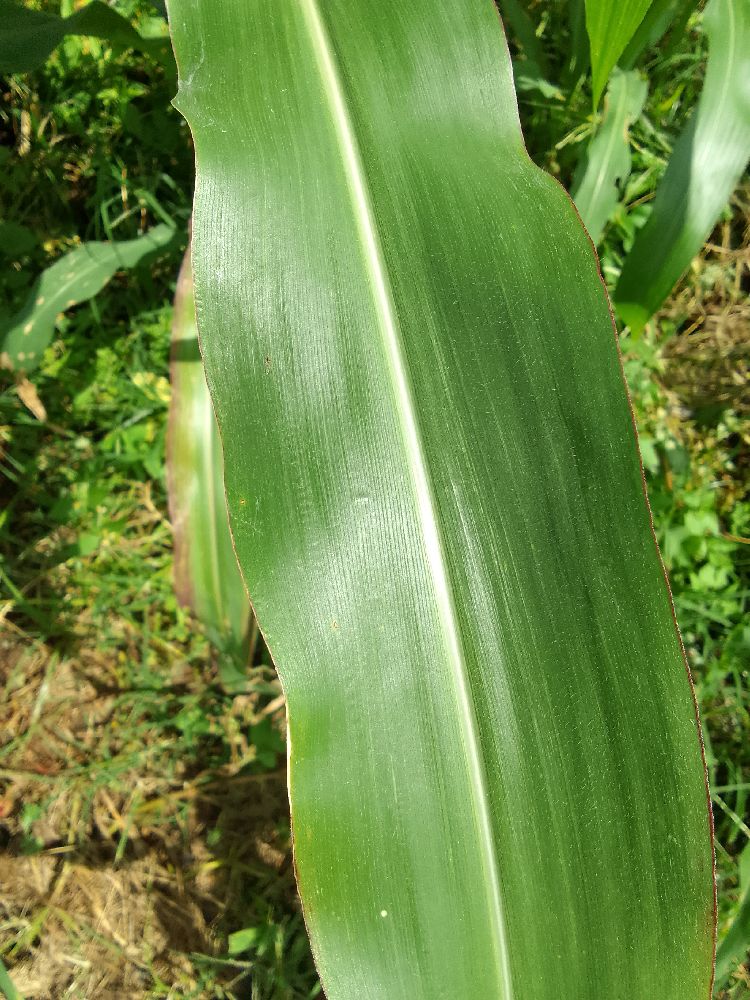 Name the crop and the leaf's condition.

maize, healthy
